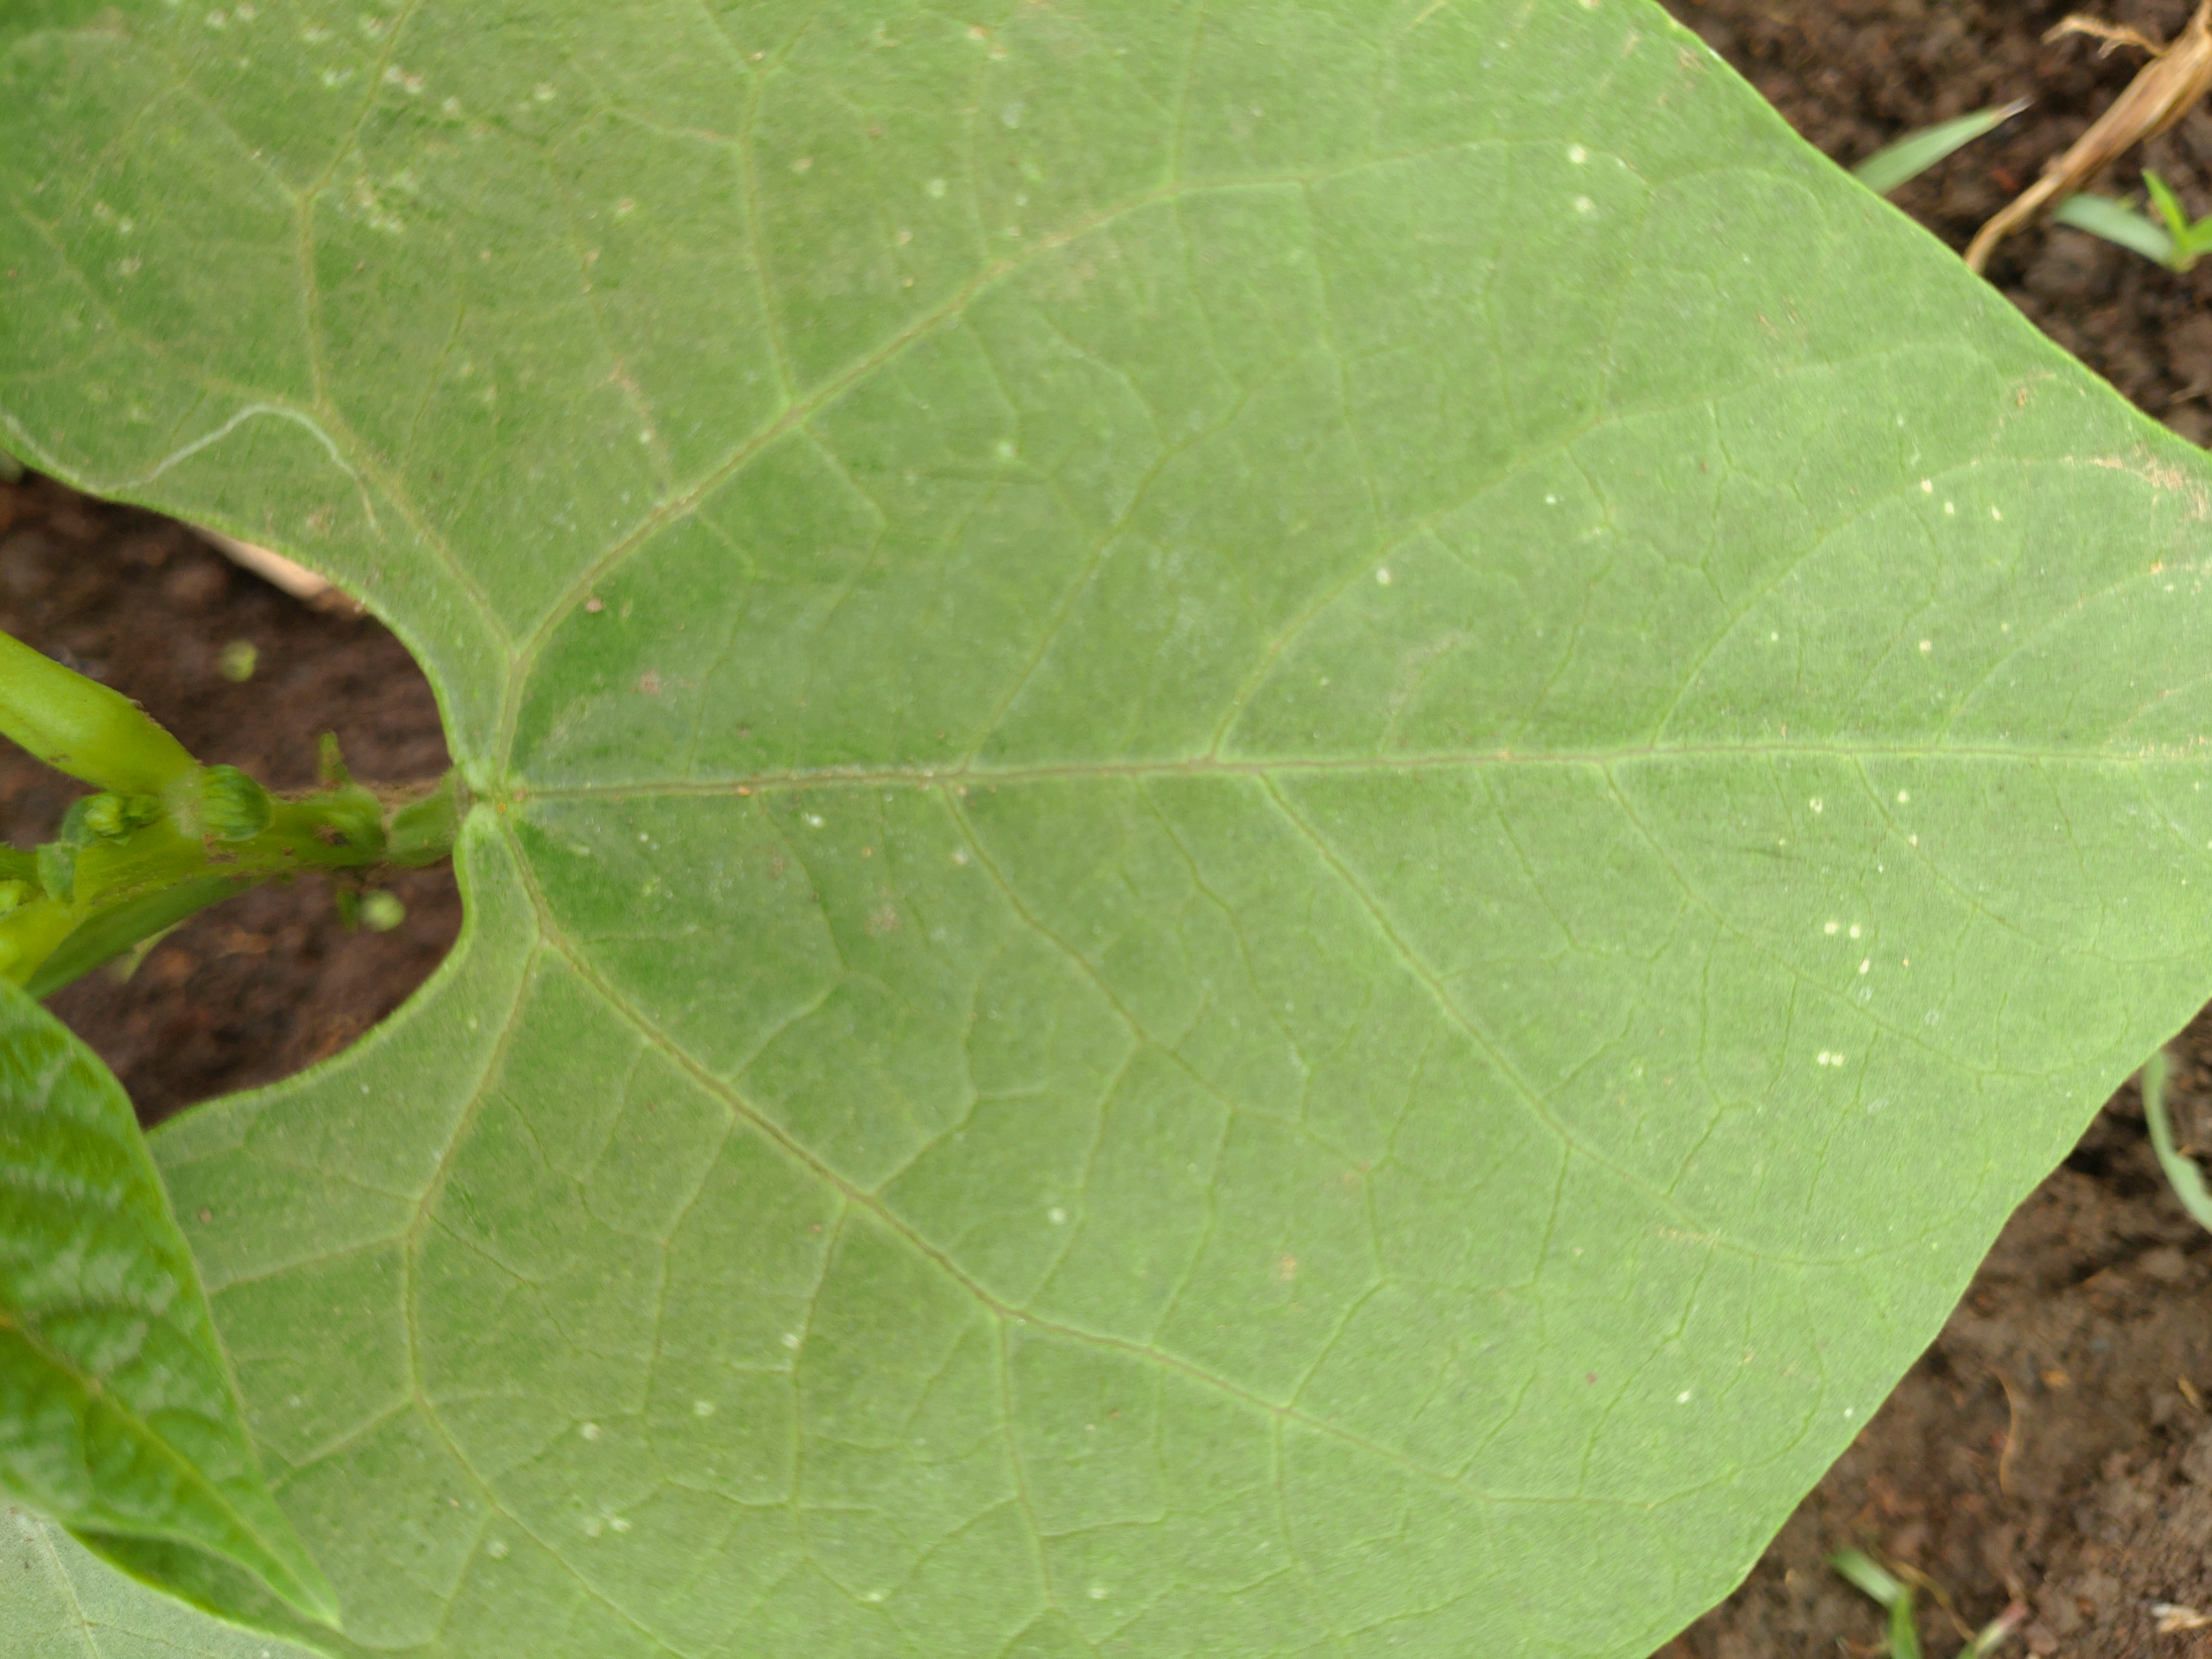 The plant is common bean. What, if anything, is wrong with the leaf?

healthy
